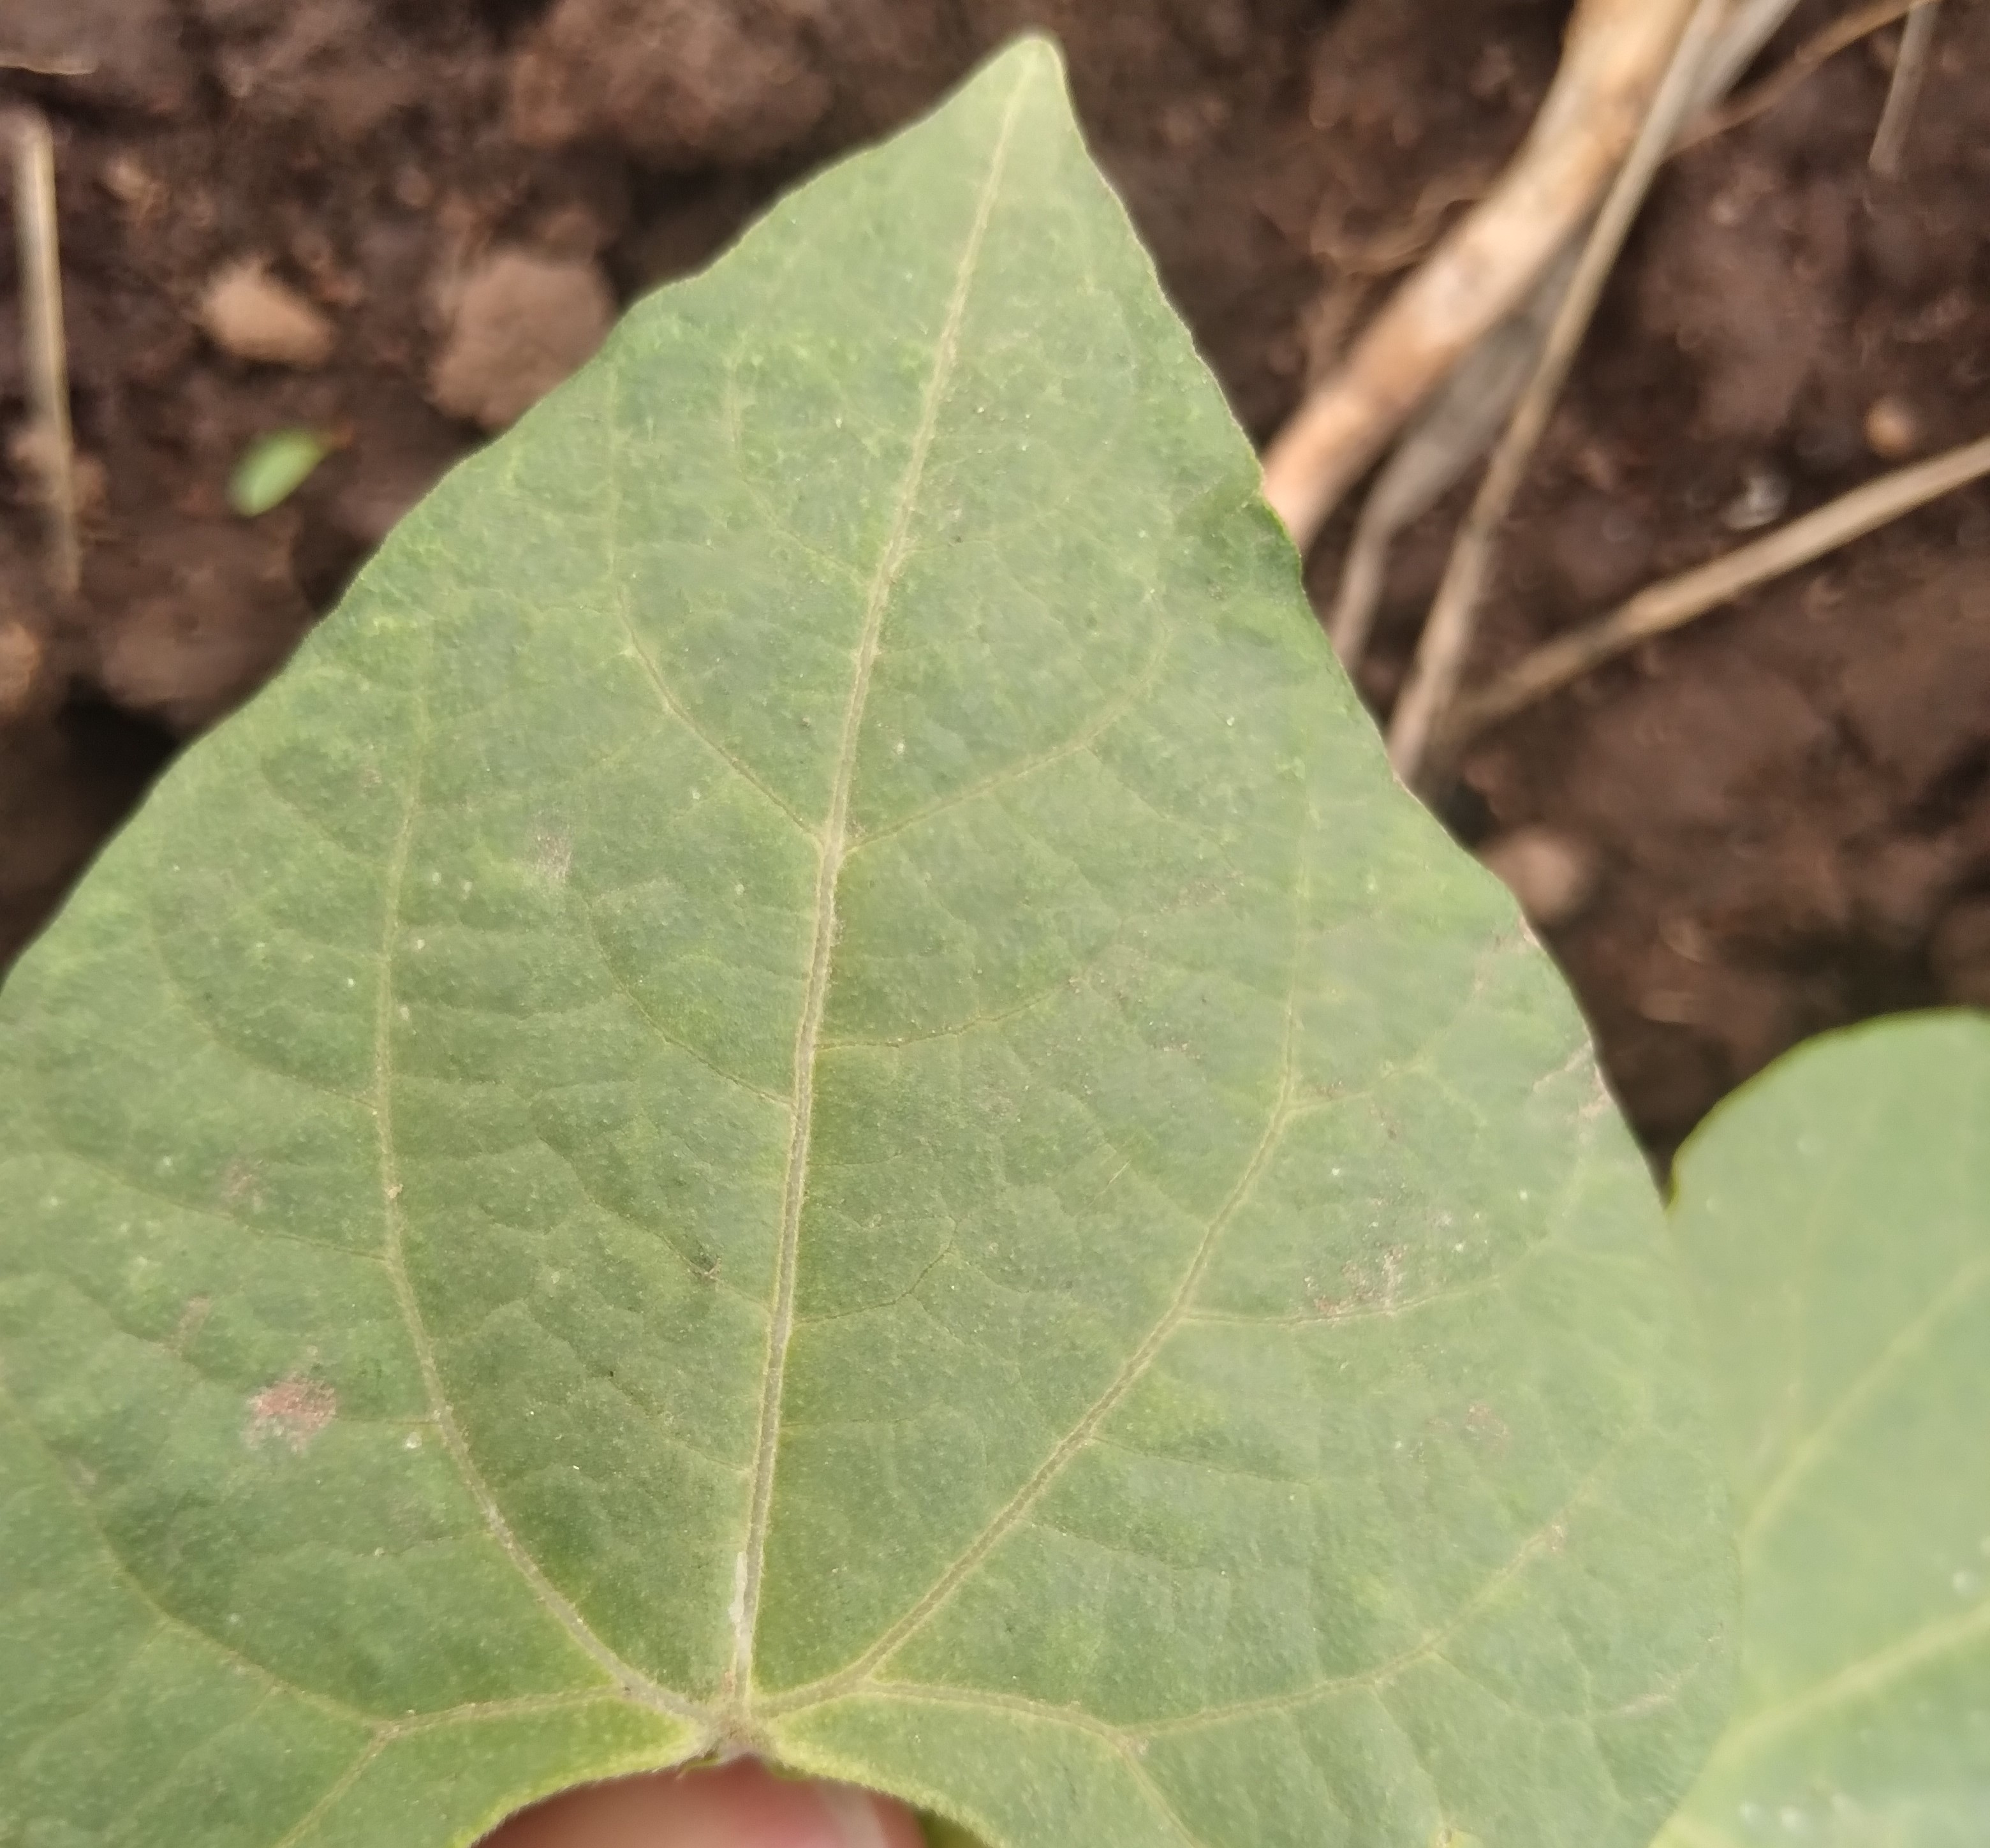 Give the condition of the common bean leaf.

healthy
